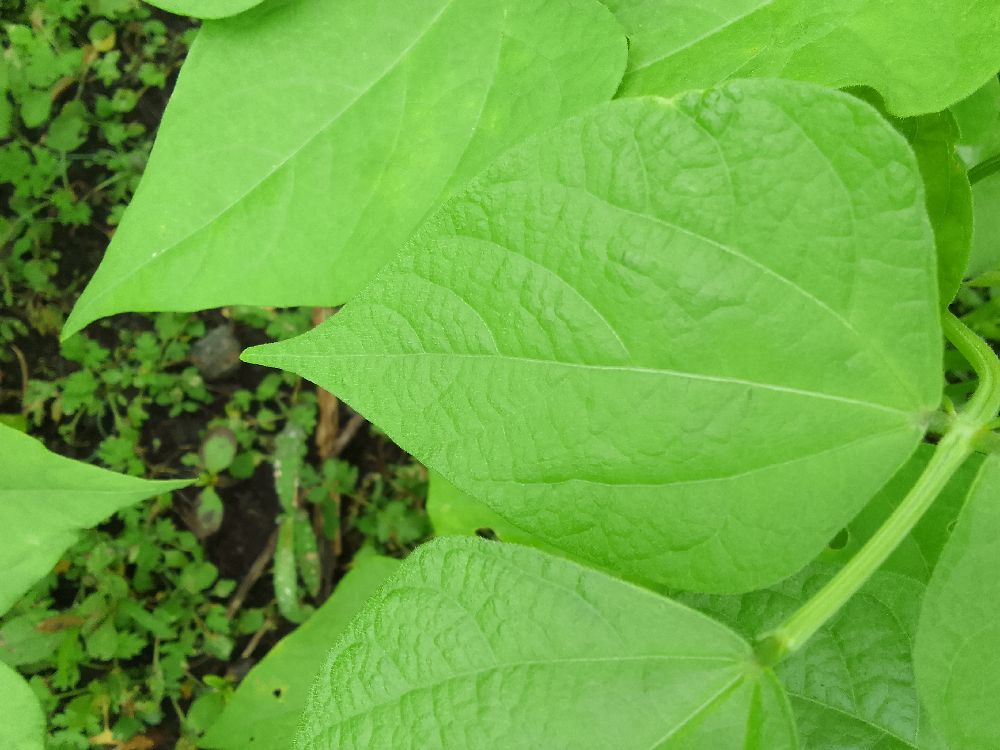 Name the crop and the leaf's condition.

common bean, healthy
